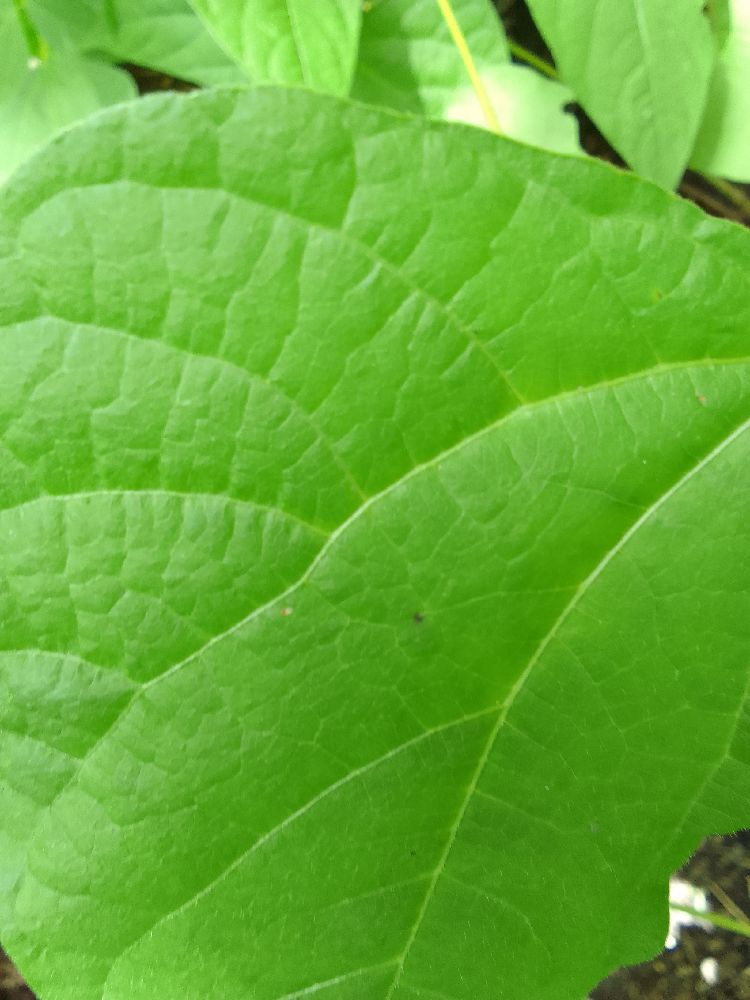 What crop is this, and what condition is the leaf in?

common bean, healthy
